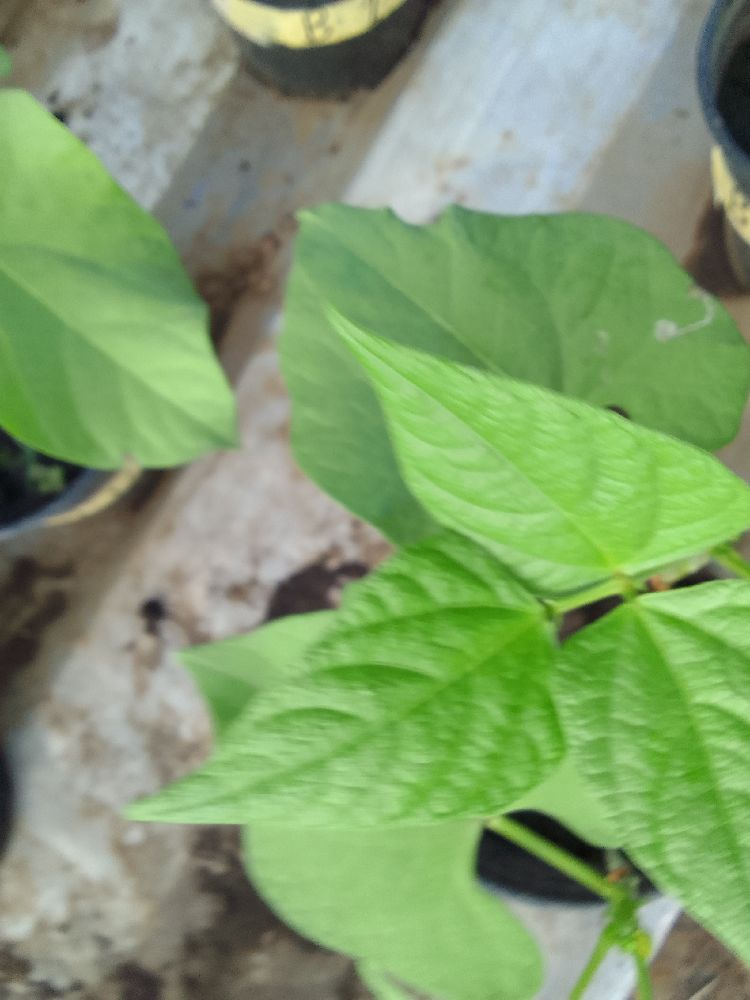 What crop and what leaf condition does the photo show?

common bean, healthy
